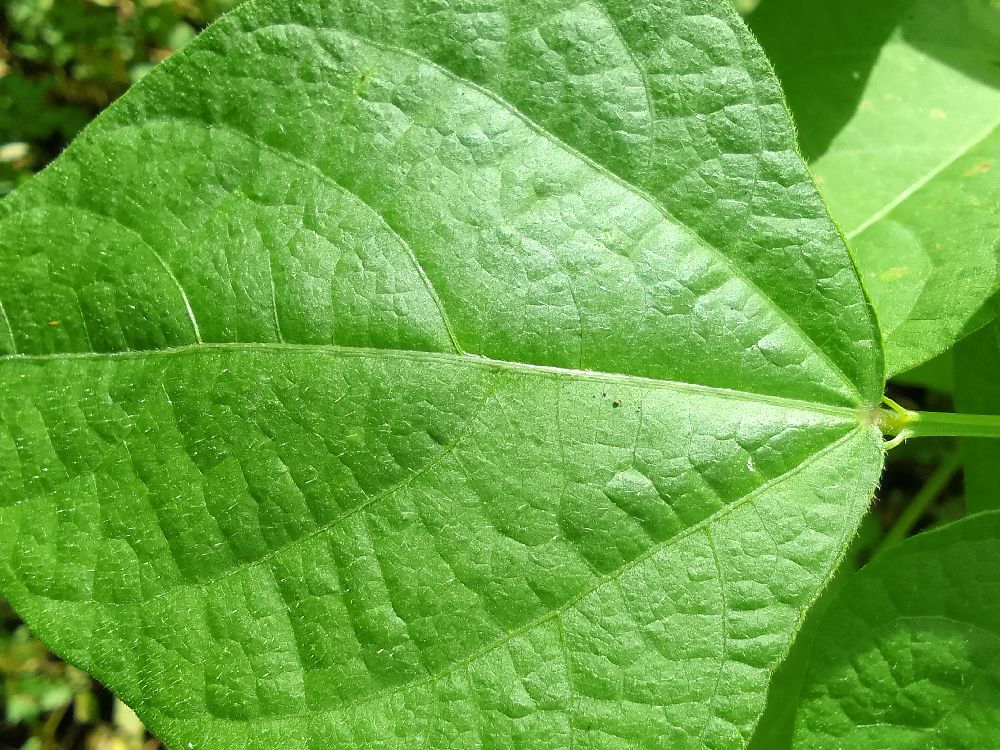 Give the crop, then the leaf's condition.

common bean, healthy
